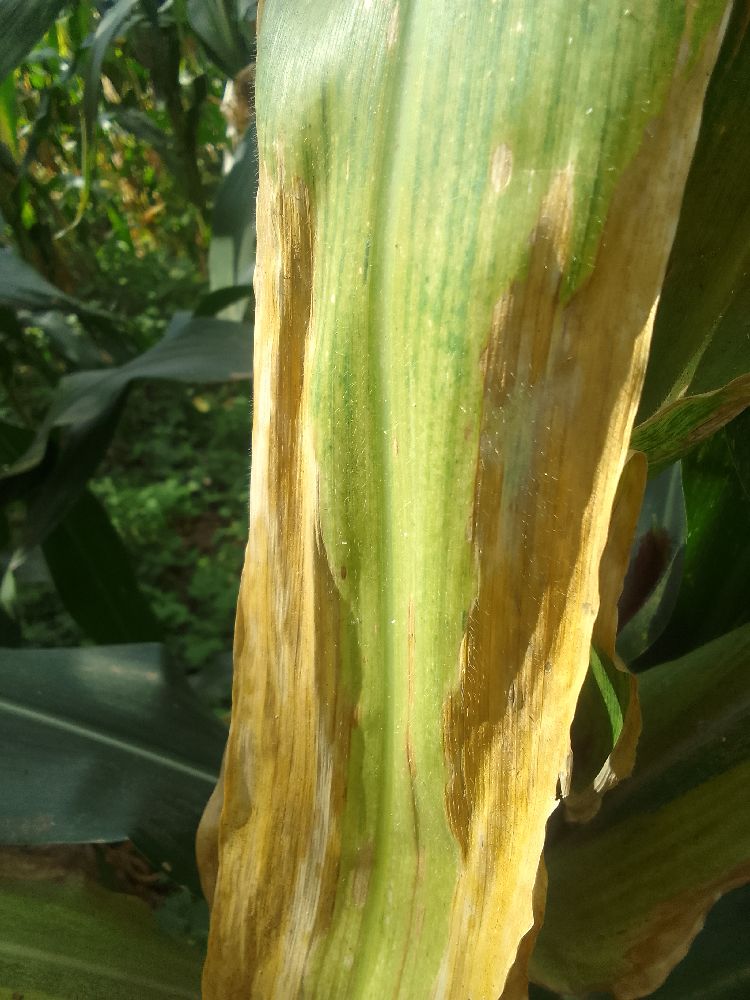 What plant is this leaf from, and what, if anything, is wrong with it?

maize, maize lethal necrosis
